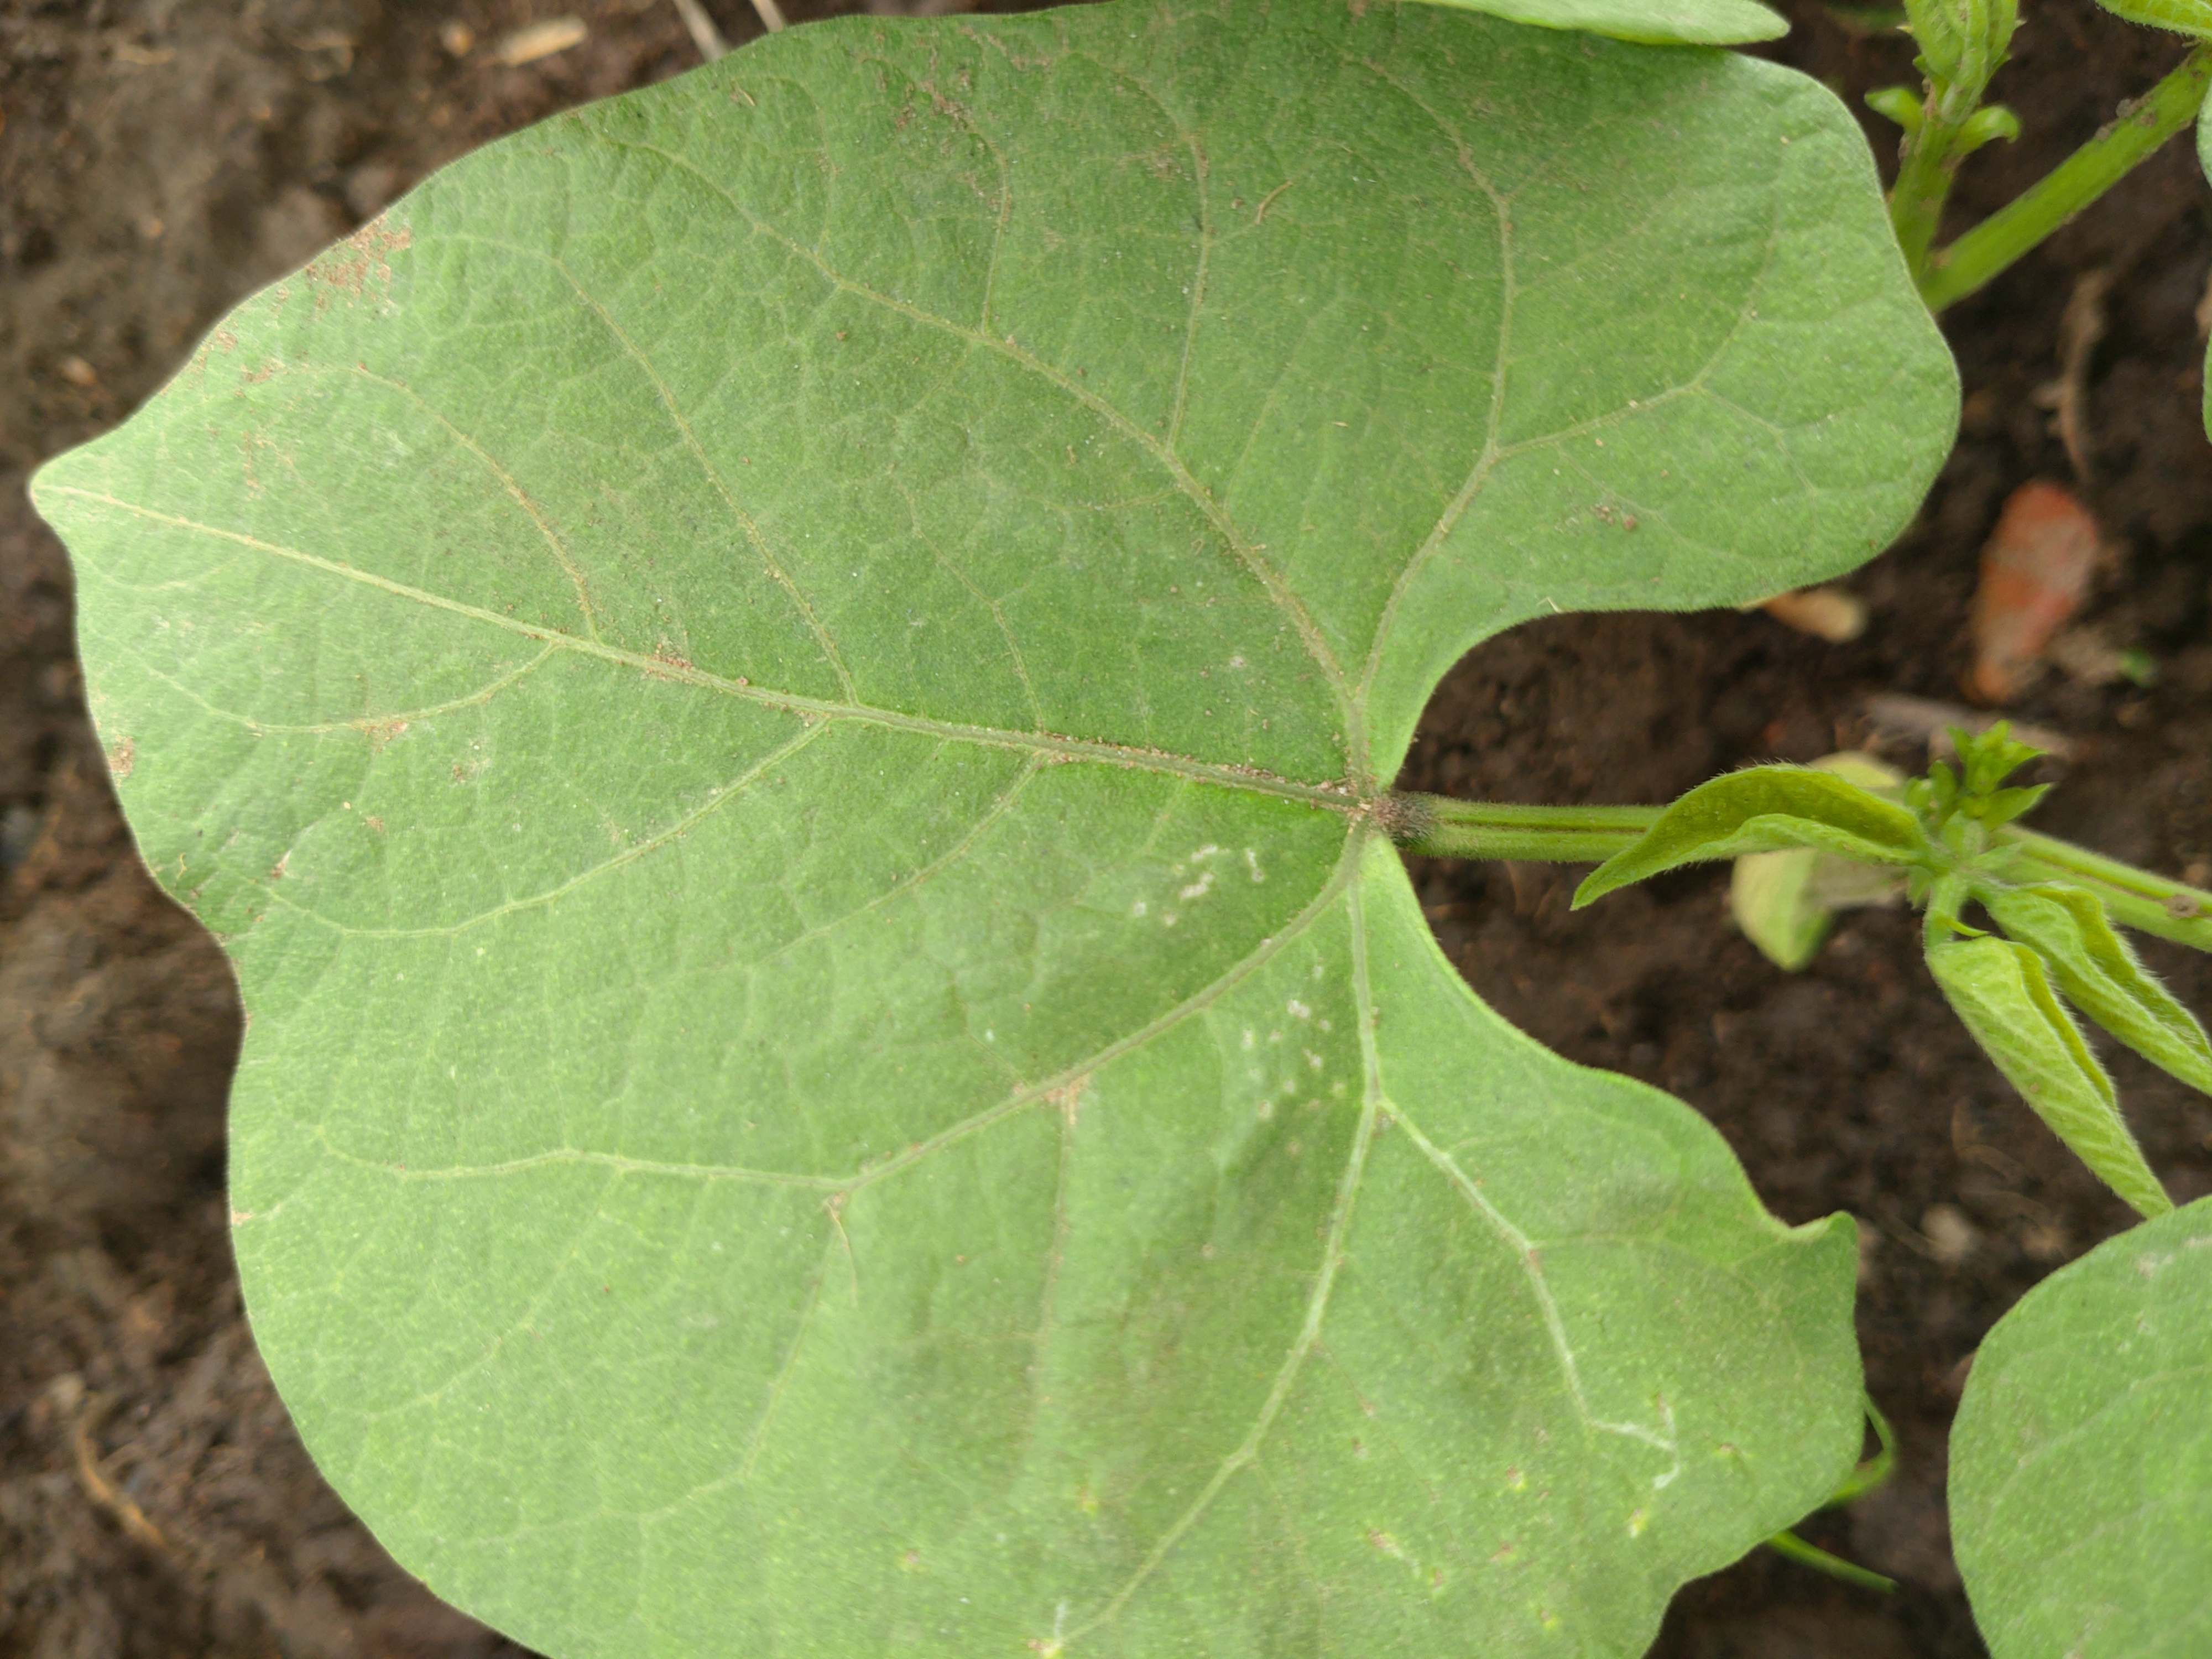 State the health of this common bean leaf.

healthy
